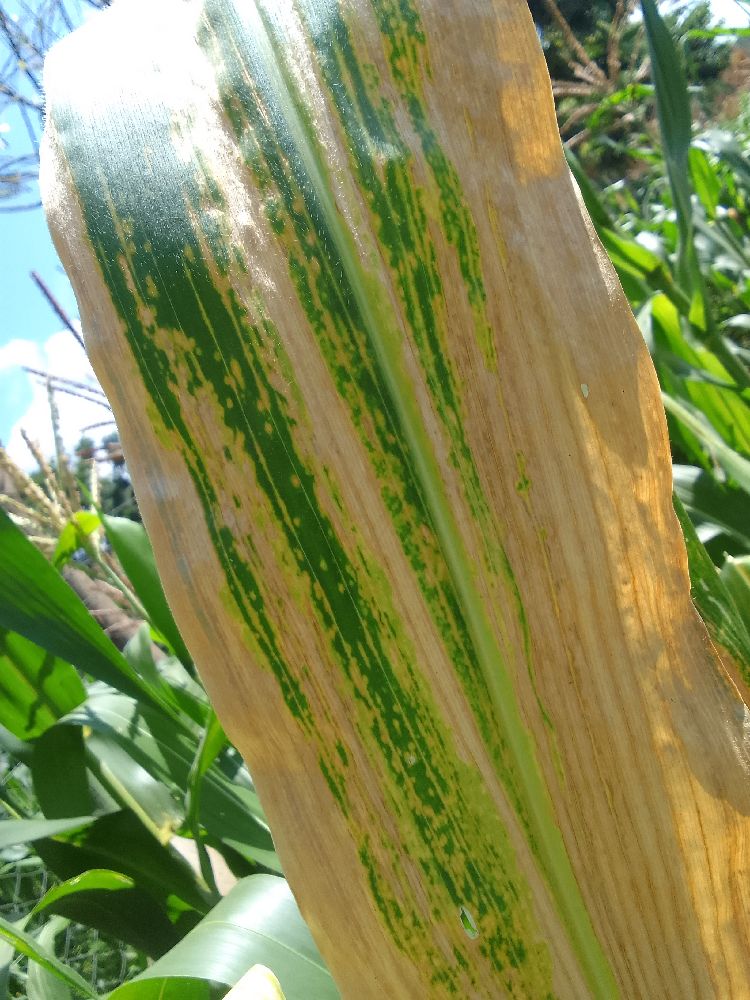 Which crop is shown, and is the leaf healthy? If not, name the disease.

maize, maize lethal necrosis
